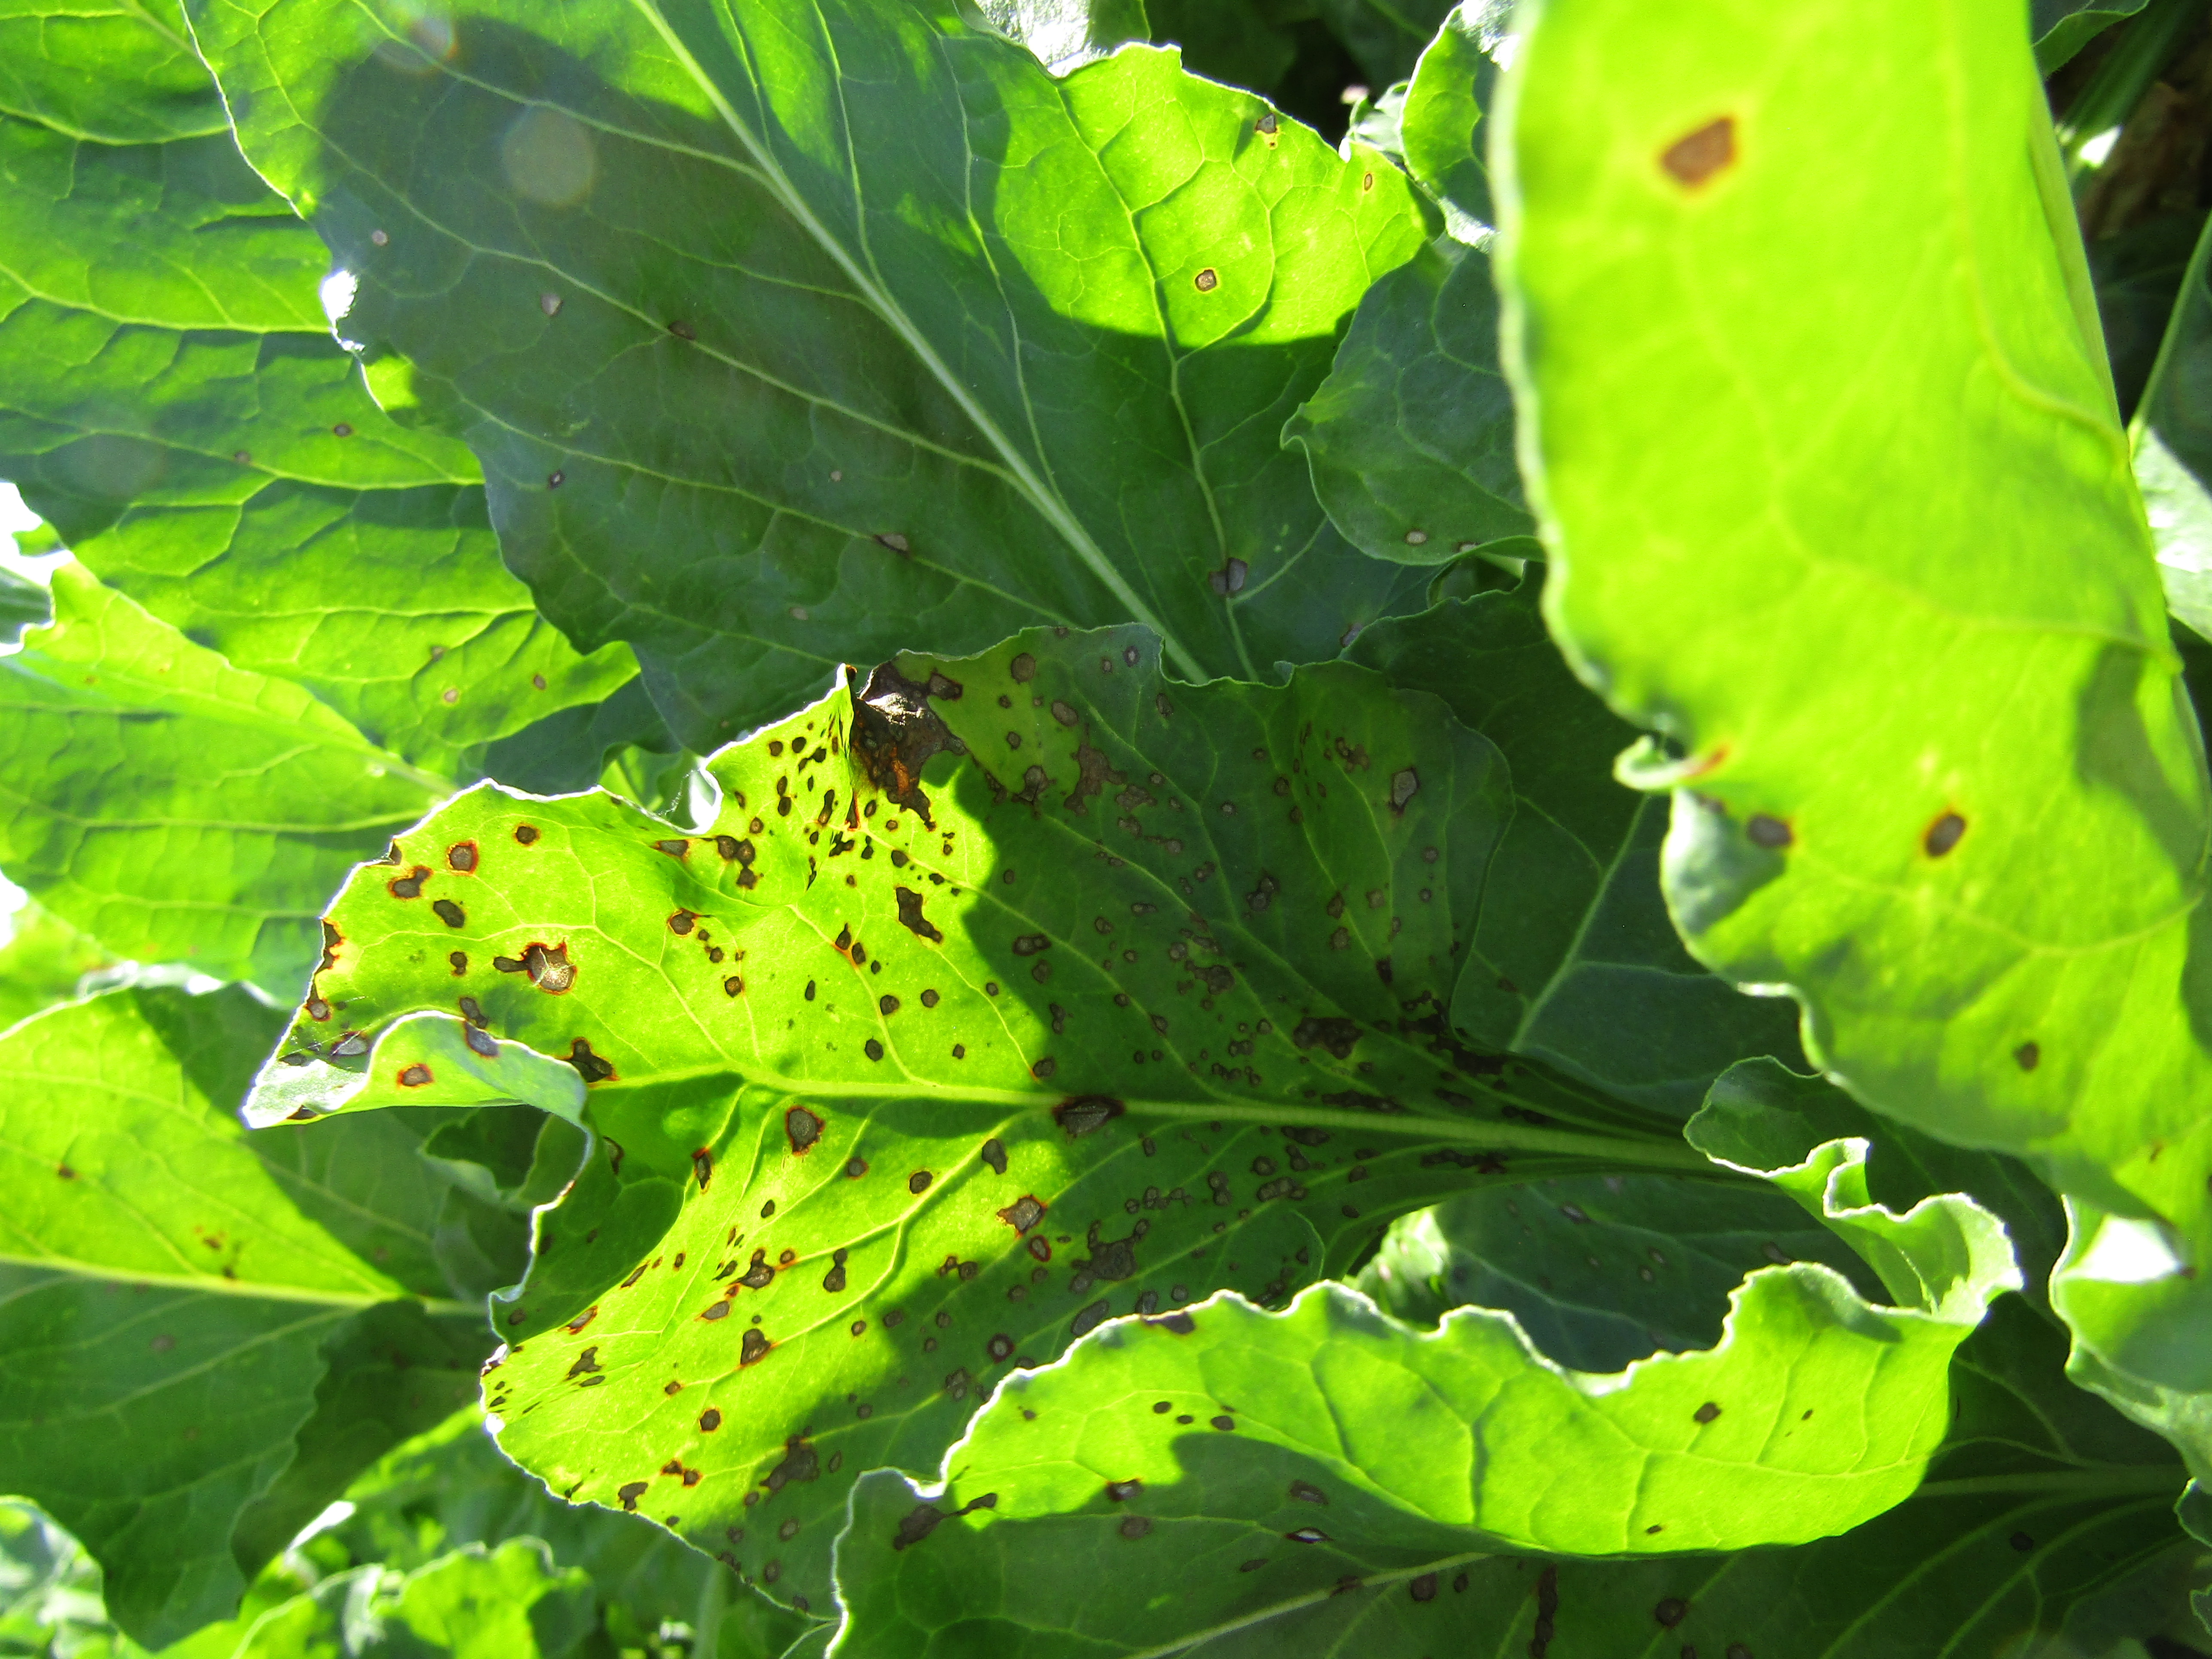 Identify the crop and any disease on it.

beet, cercospora
